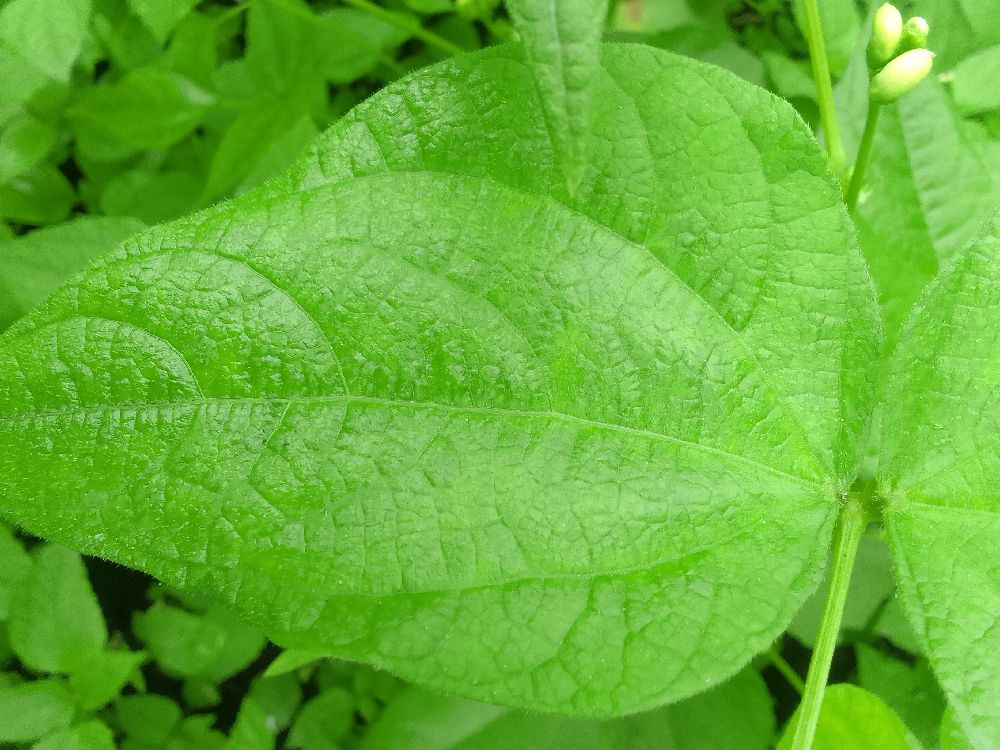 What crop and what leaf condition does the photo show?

common bean, healthy
